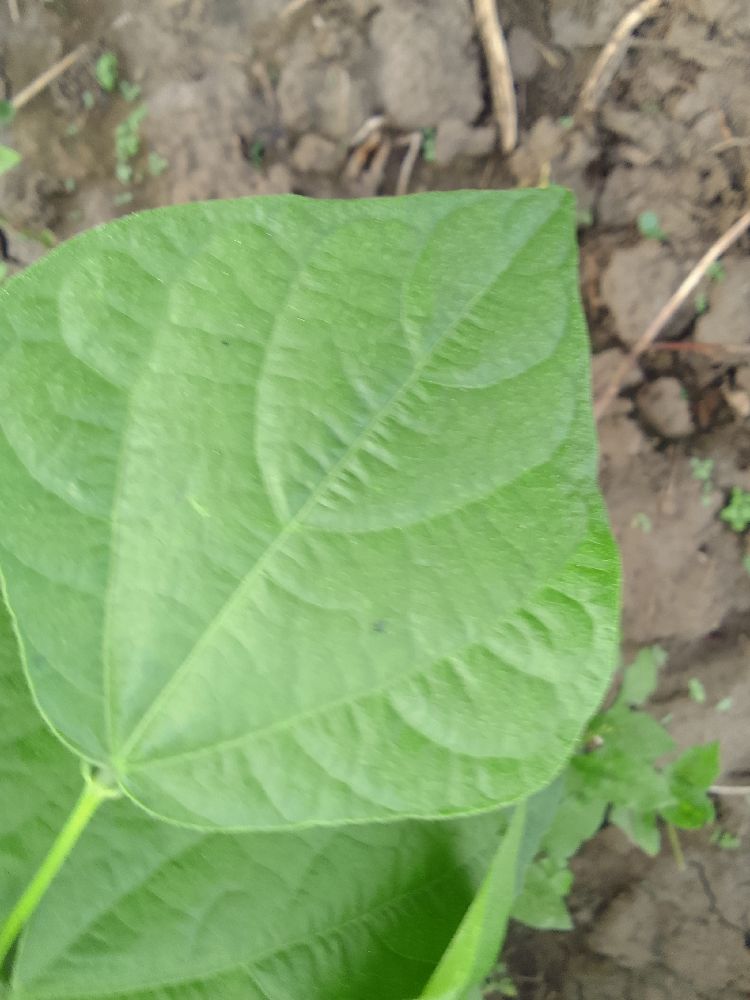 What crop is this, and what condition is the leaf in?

common bean, healthy
